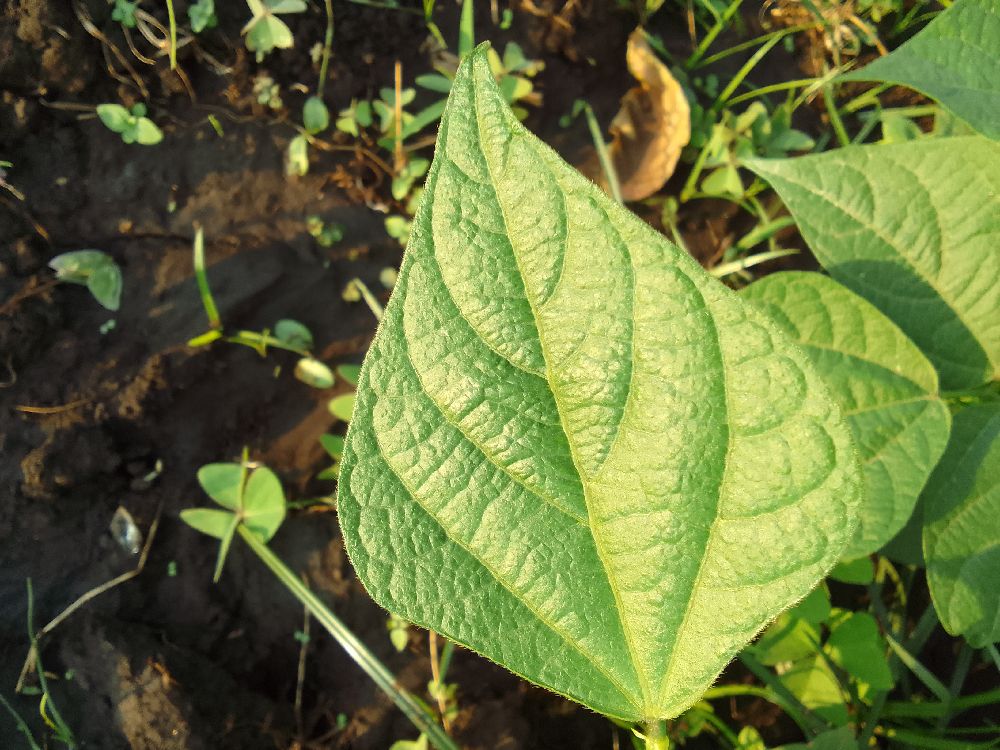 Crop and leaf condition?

common bean, healthy
